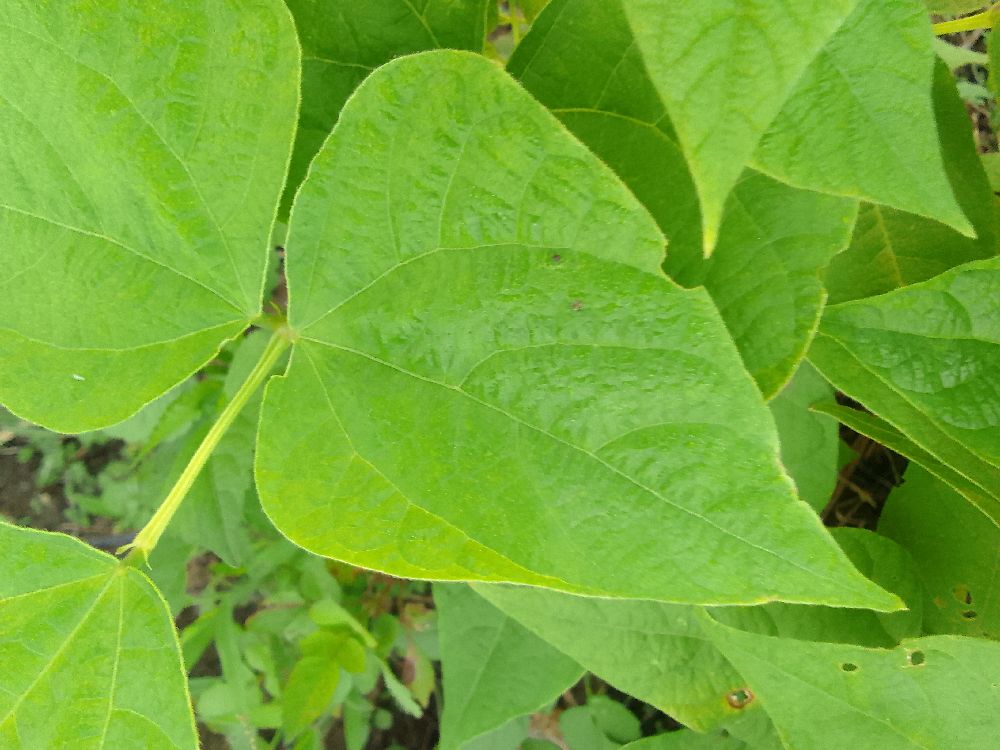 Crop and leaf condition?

common bean, healthy
